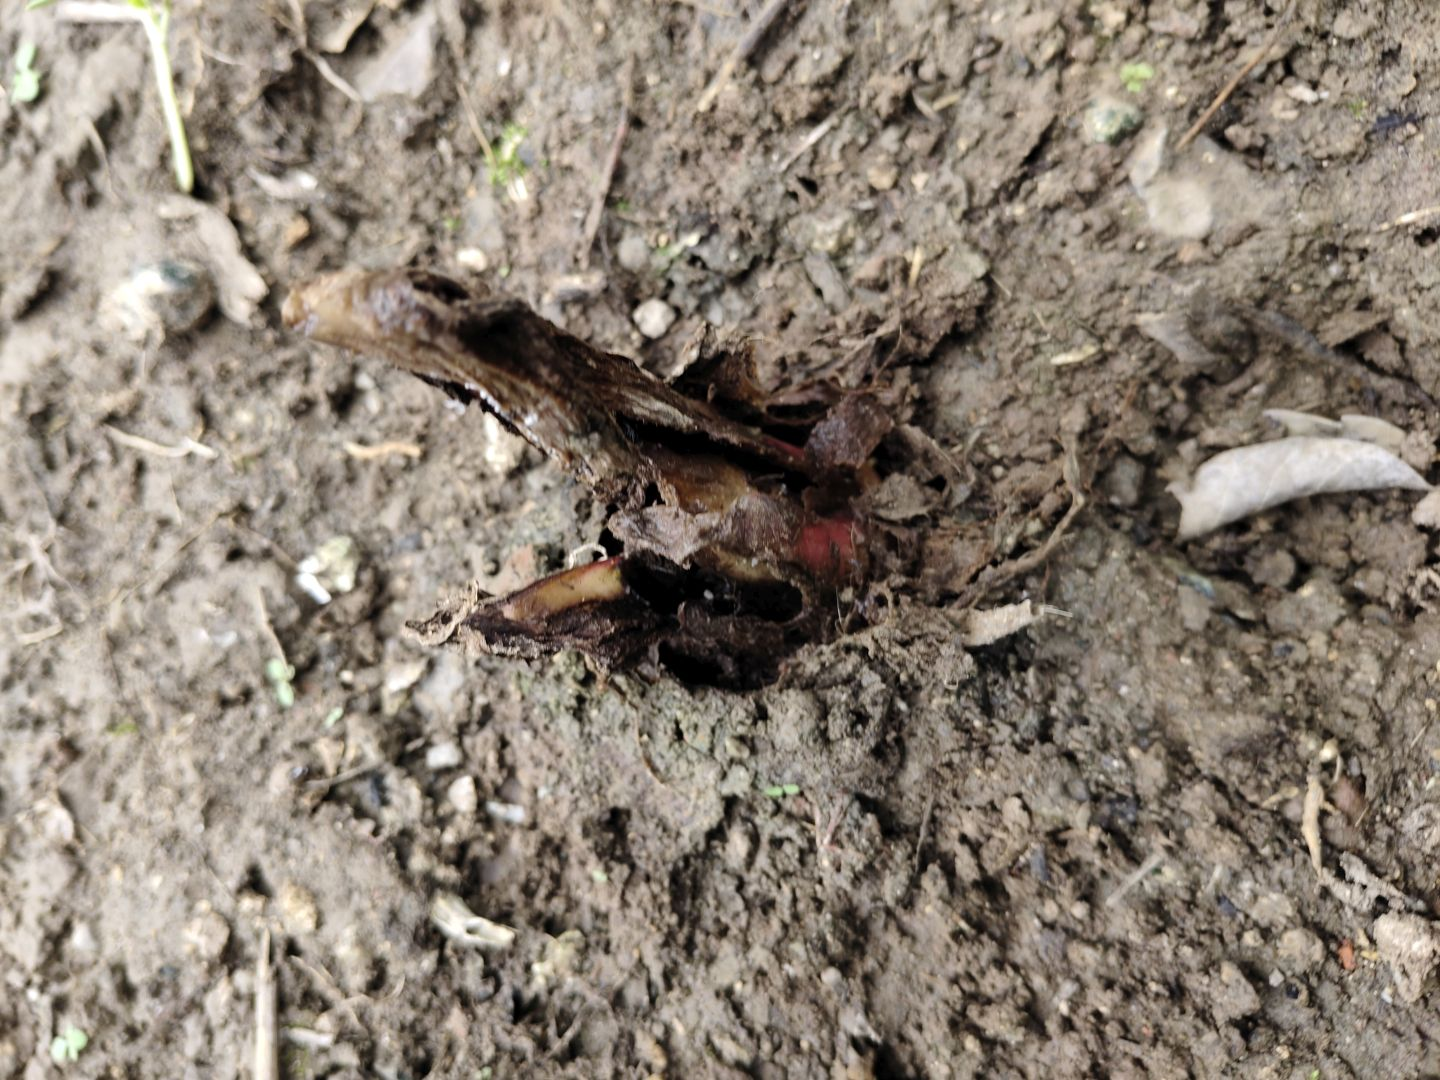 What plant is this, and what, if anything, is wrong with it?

taro, root rot
